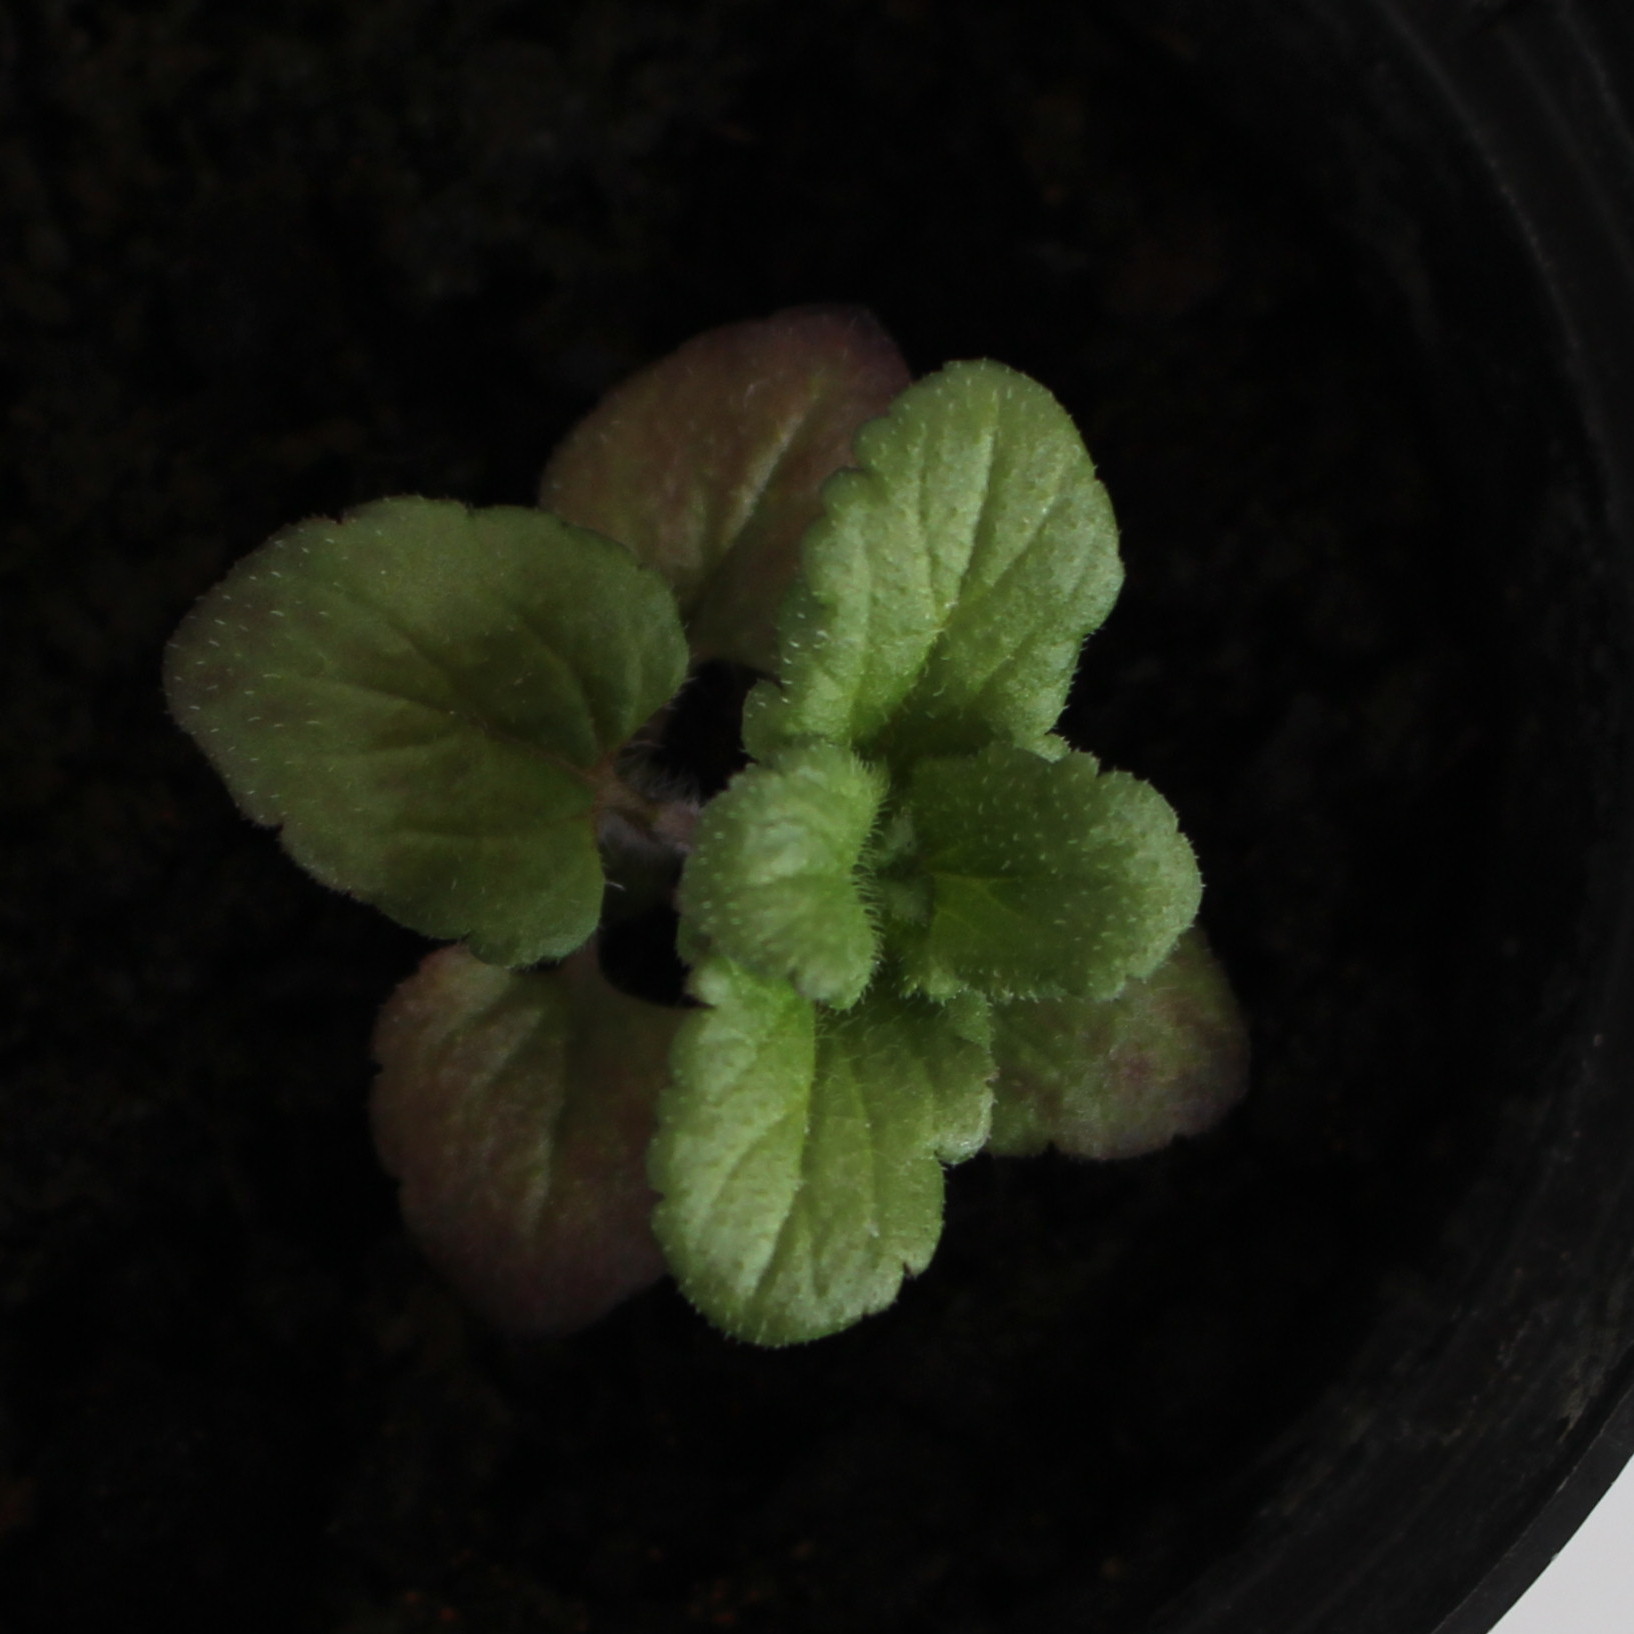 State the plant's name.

Veronica persica
